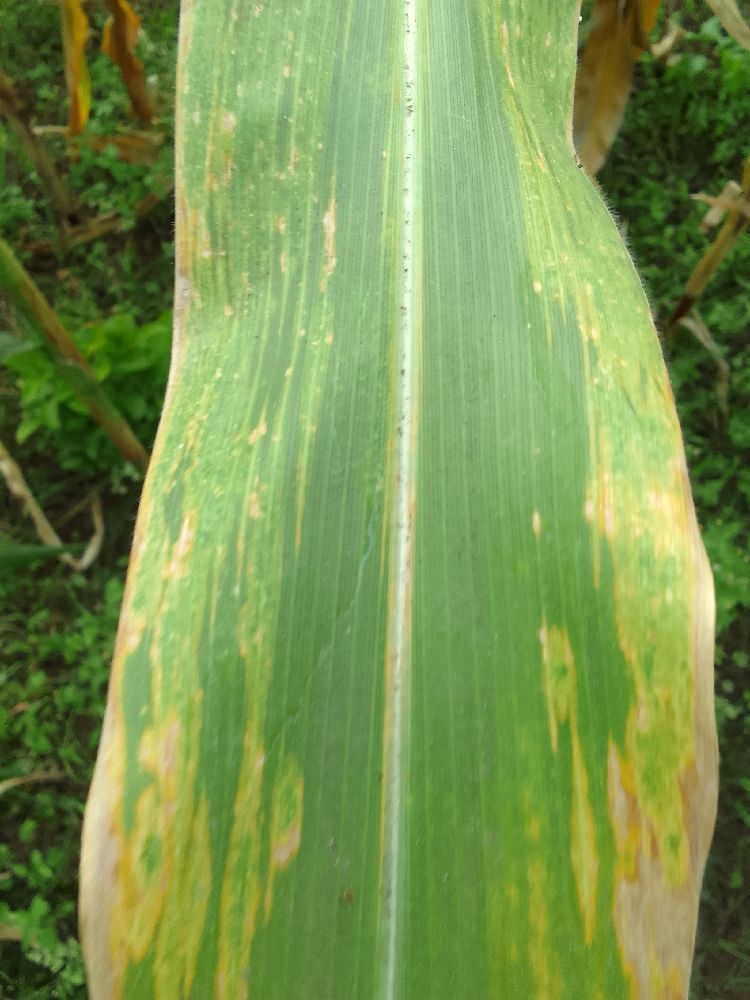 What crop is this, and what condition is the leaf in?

maize, maize lethal necrosis
